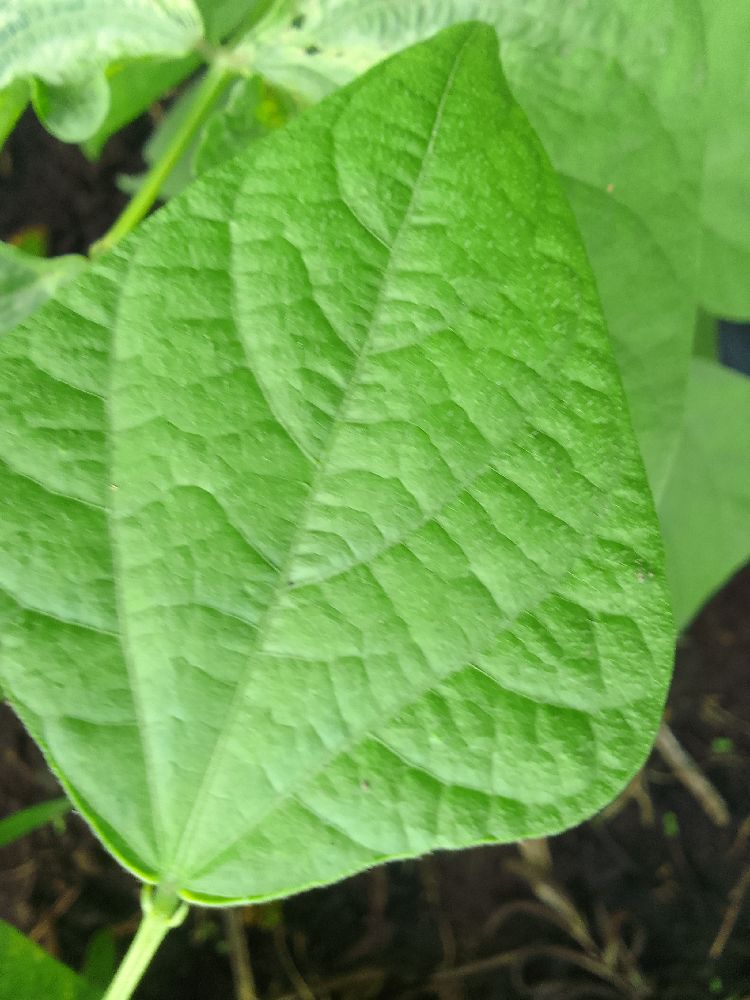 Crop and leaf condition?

common bean, healthy
